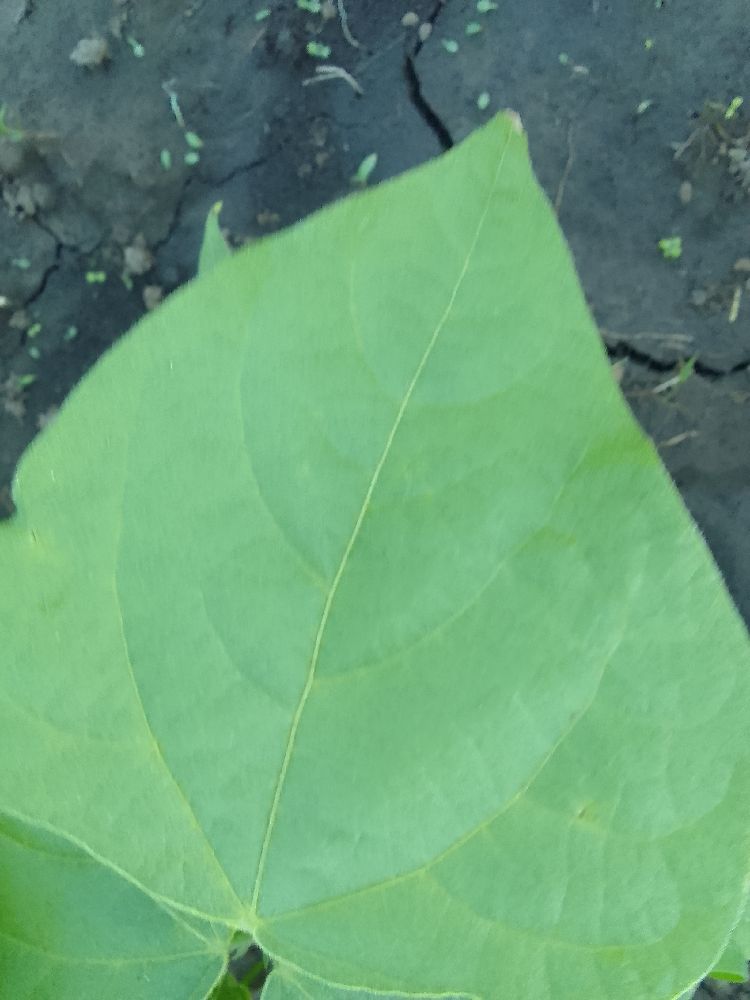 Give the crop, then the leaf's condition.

common bean, healthy
